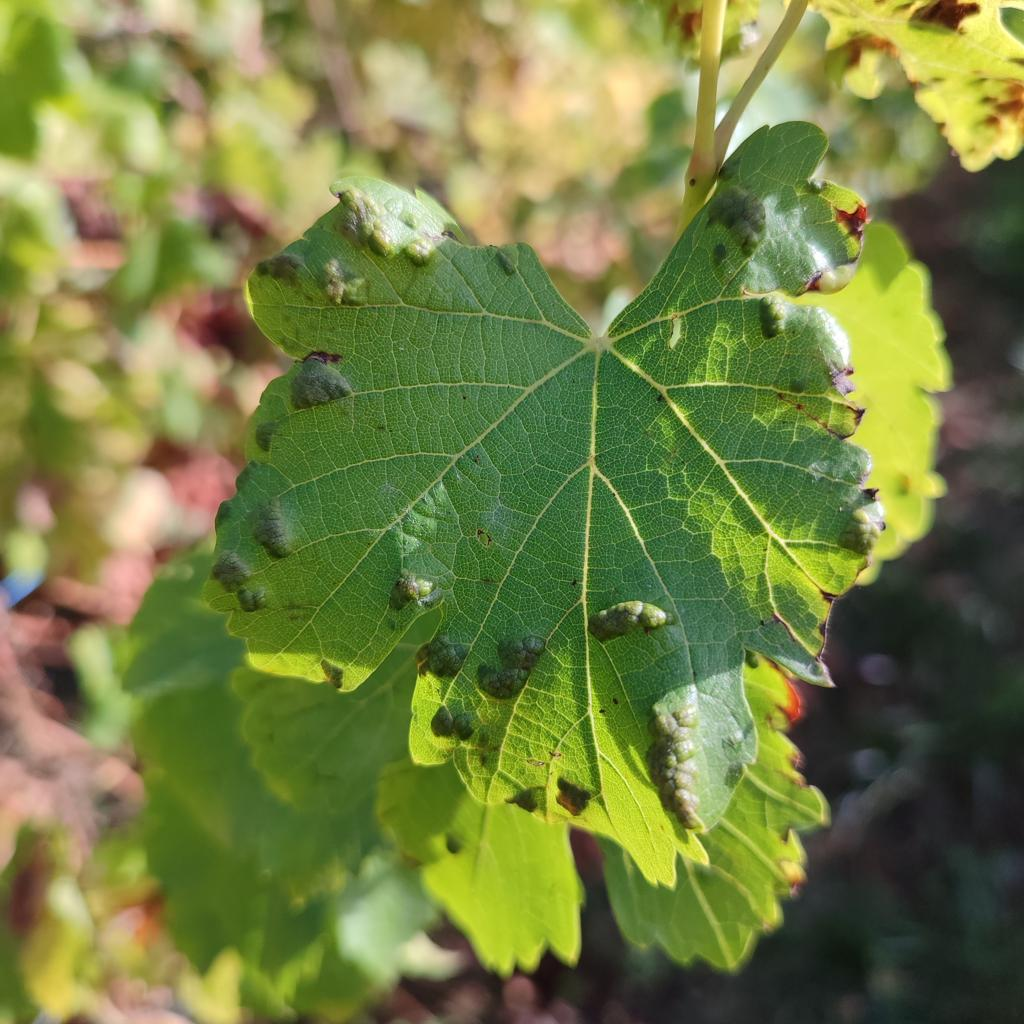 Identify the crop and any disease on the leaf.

grapevine, erineum mite
